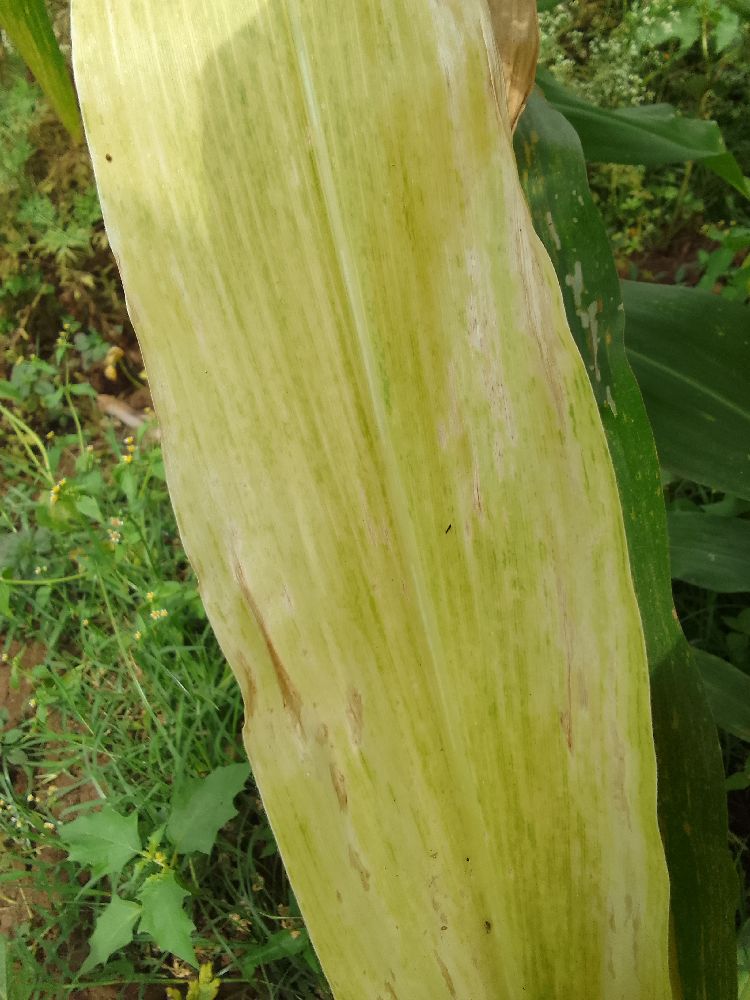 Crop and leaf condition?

maize, maize lethal necrosis
